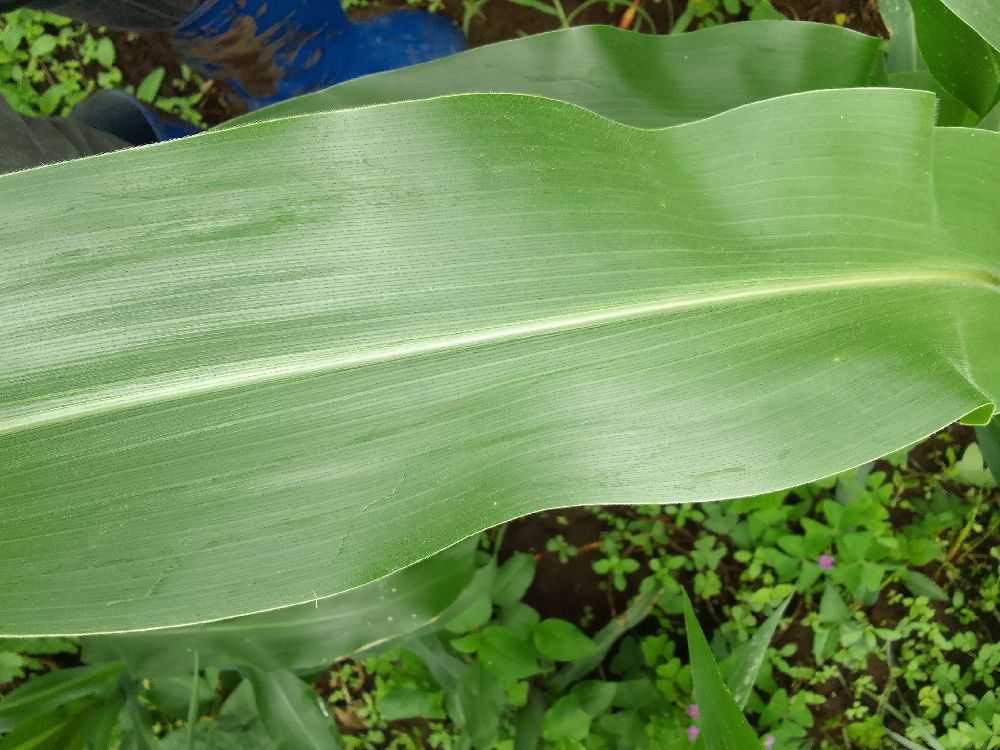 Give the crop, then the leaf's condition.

maize, healthy
